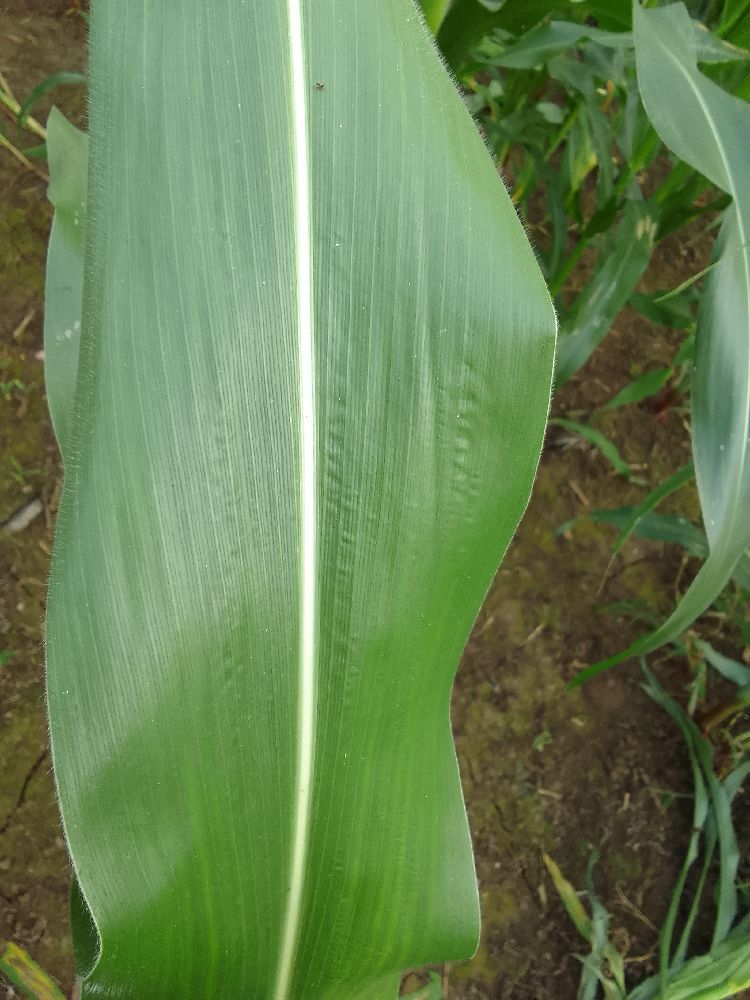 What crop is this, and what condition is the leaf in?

maize, healthy
